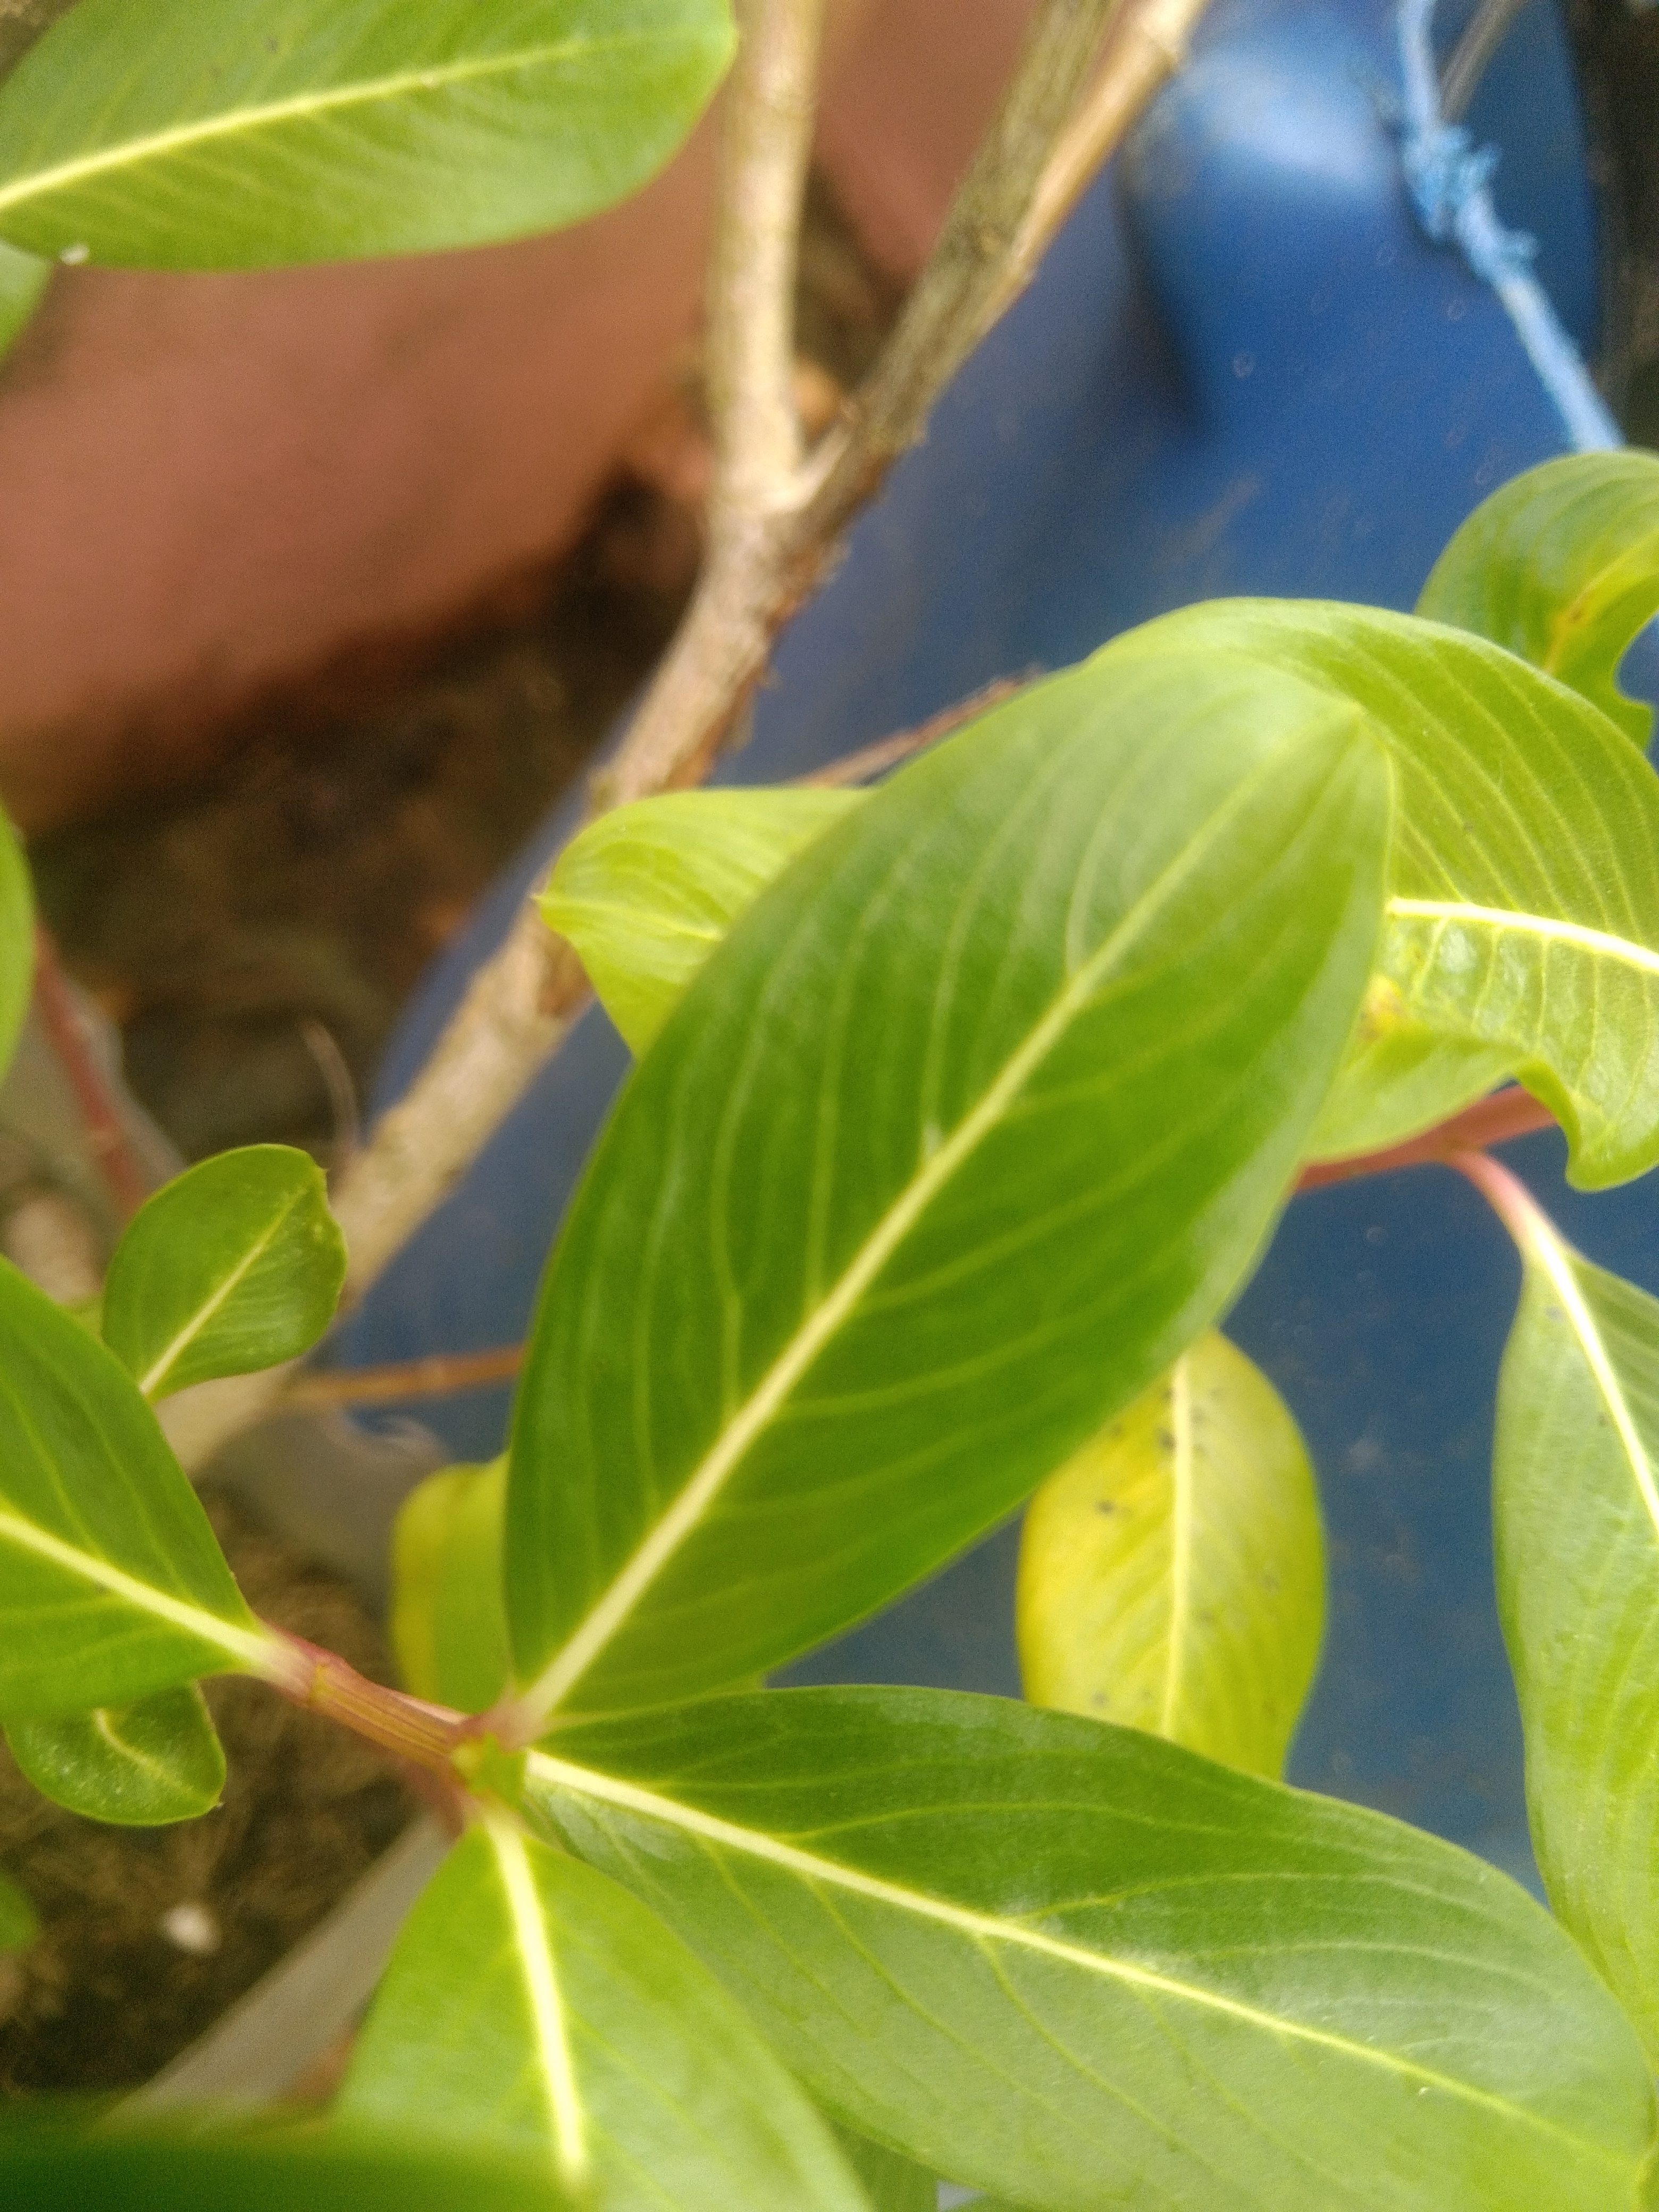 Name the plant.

rose periwinkle
